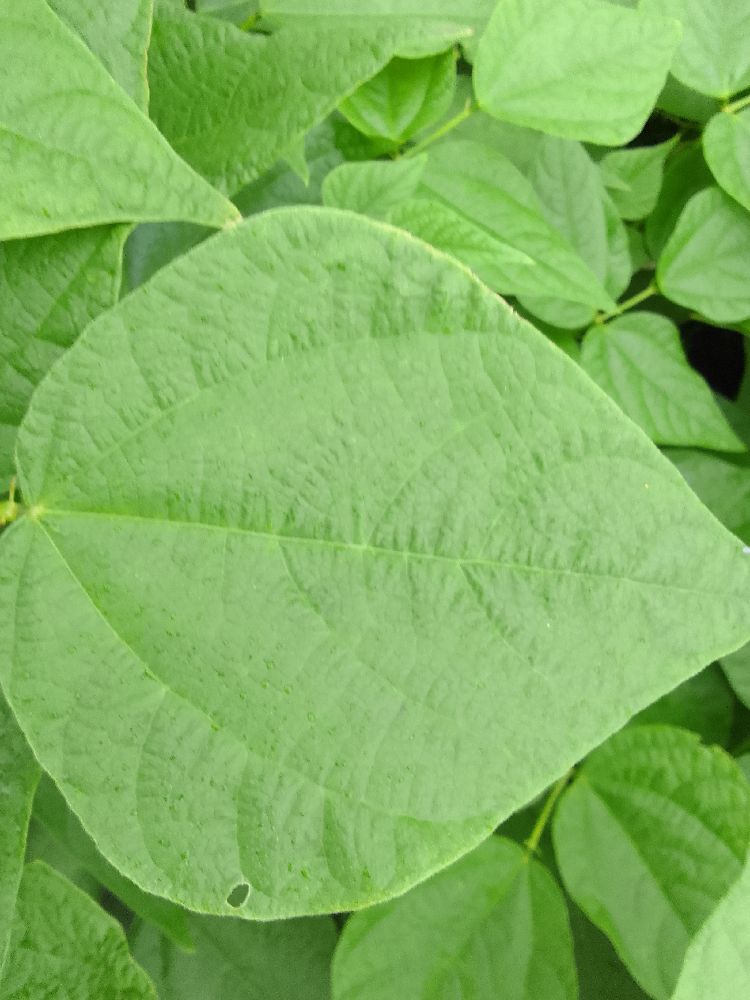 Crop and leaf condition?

common bean, healthy
